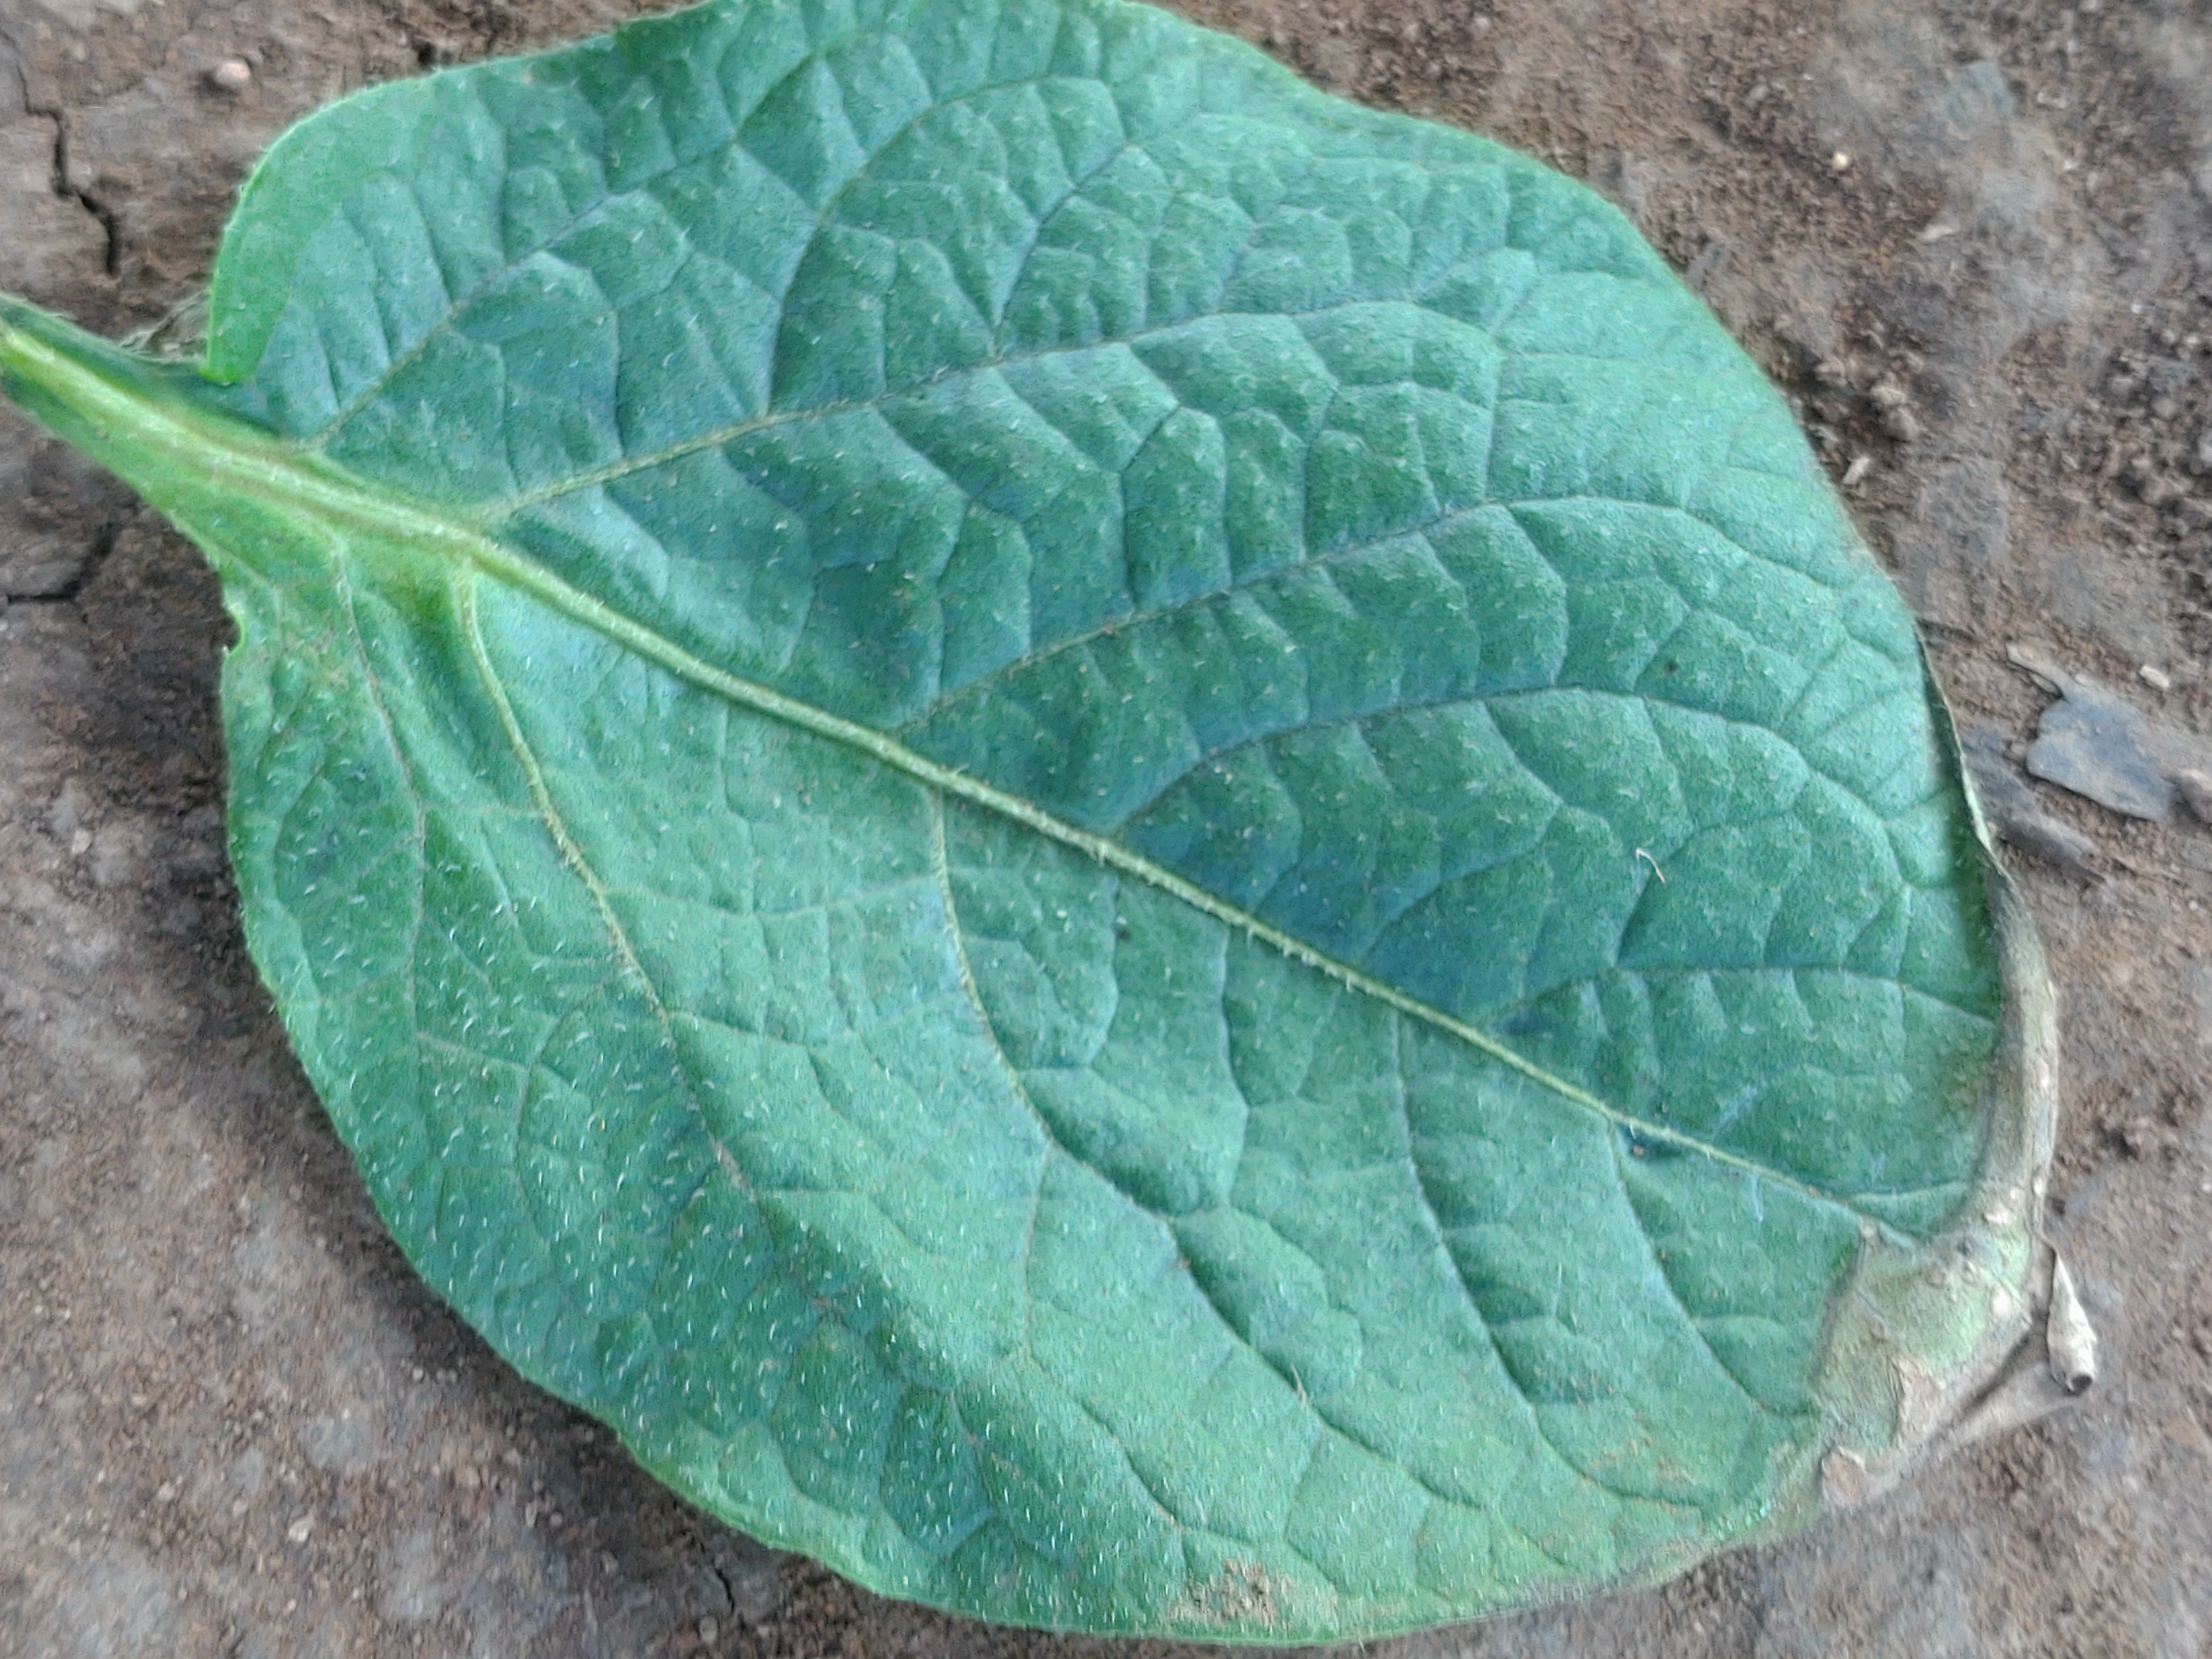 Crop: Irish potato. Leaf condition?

early blight
